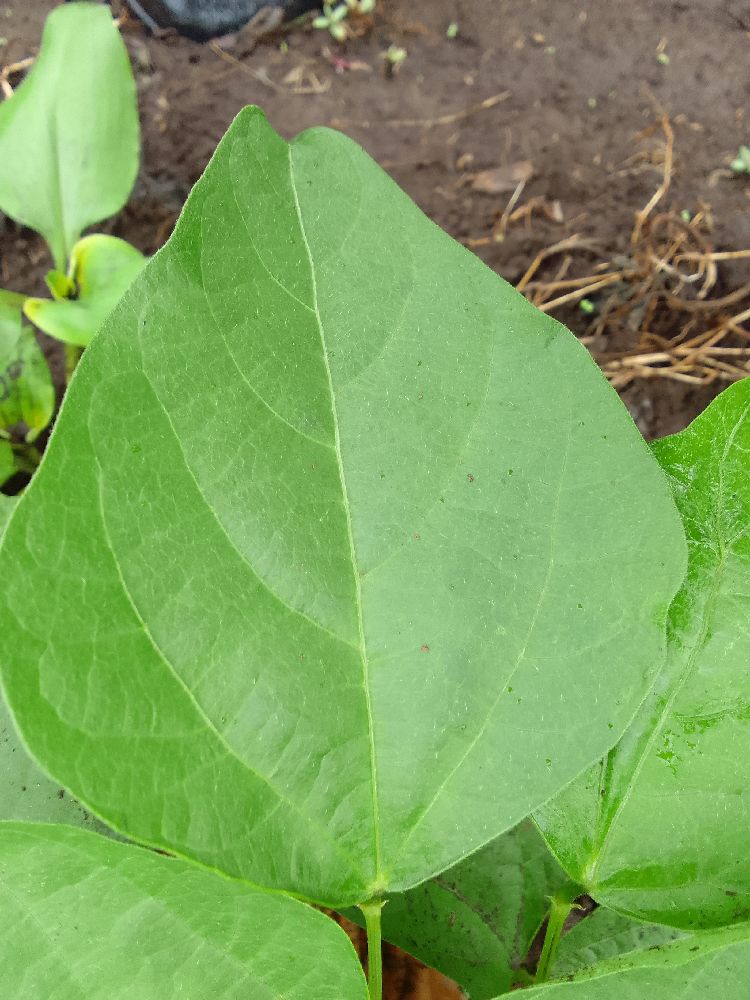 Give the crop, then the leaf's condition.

common bean, healthy
